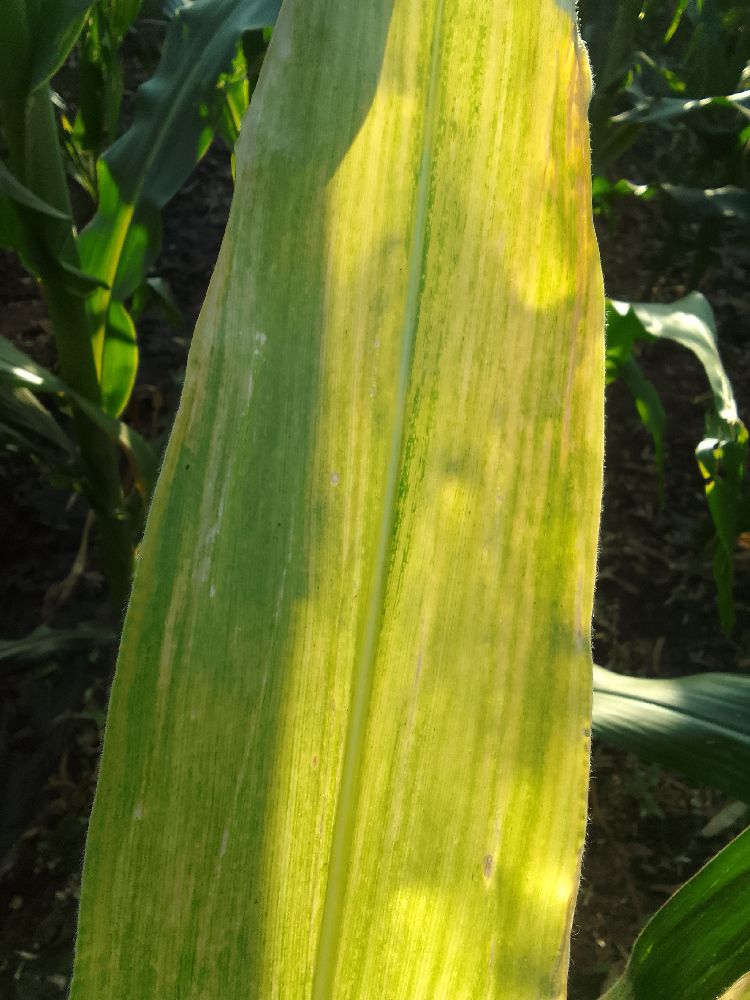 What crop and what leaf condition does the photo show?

maize, maize lethal necrosis
